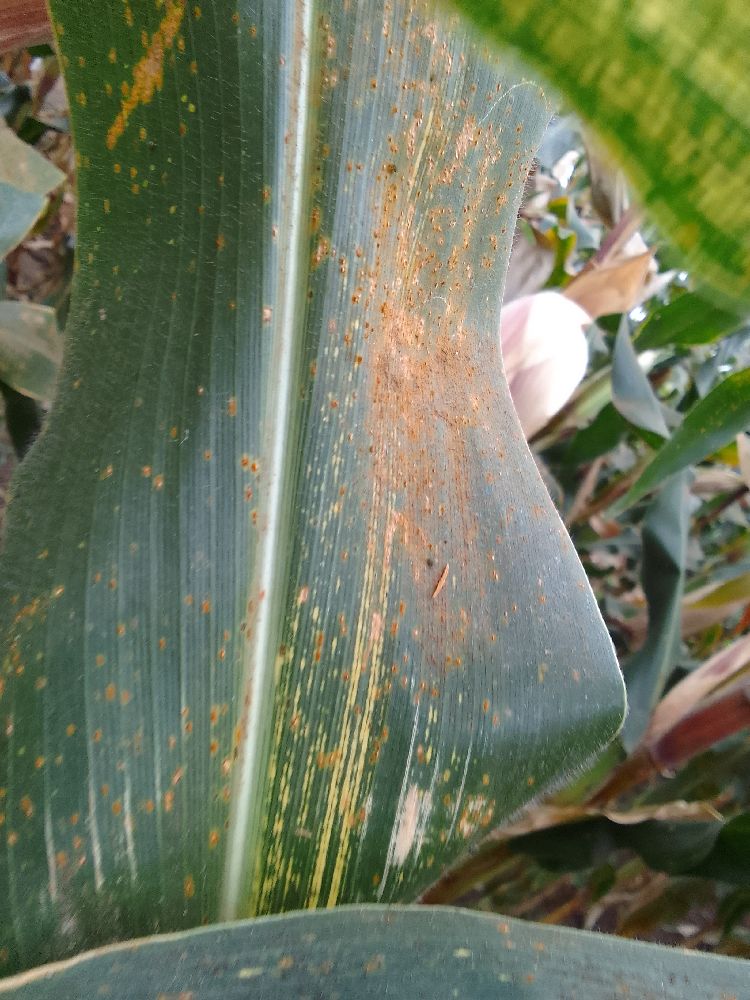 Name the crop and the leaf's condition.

maize, maize streak virus
